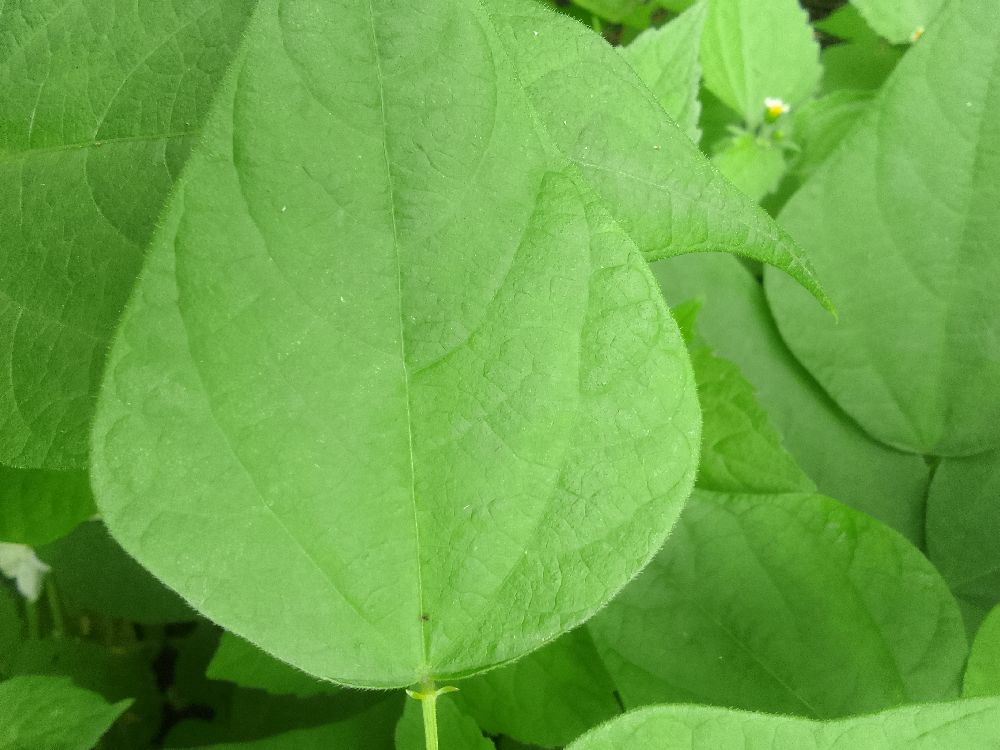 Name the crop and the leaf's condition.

common bean, healthy
